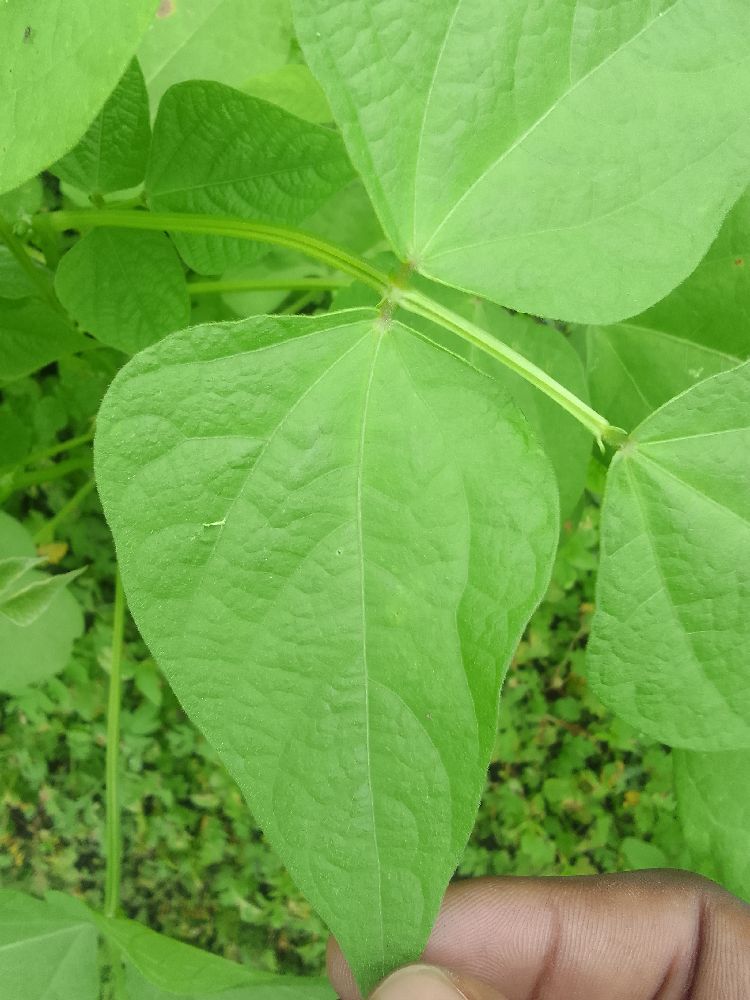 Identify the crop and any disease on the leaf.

common bean, healthy
